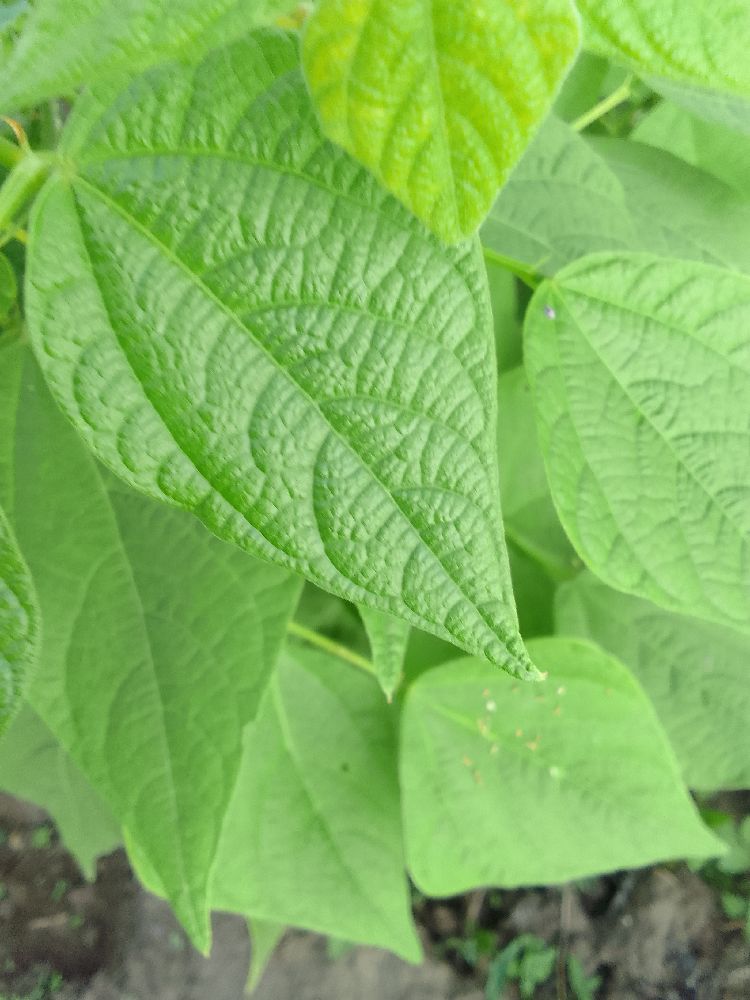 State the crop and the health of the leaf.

common bean, healthy
